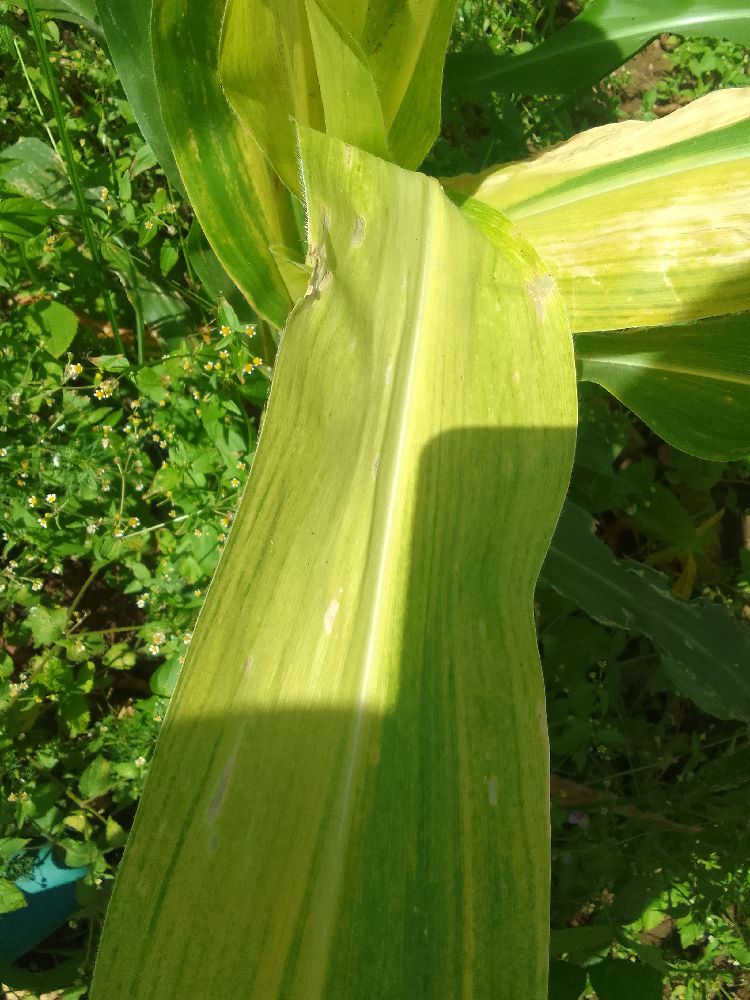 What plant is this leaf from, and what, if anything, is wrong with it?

maize, maize lethal necrosis
